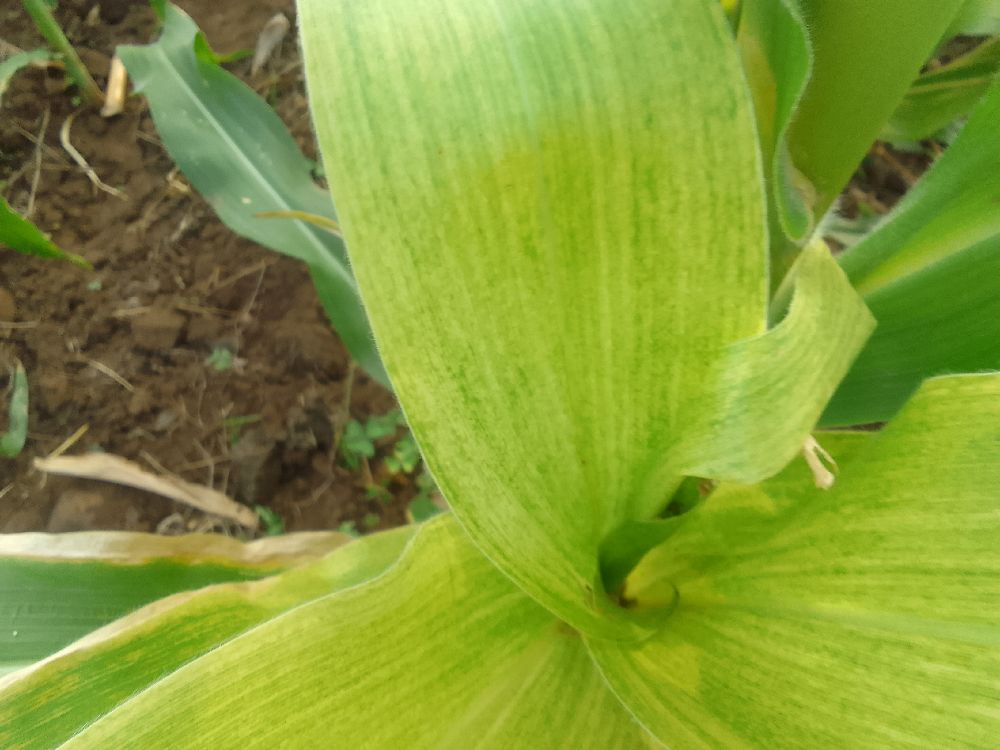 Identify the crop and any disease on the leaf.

maize, maize lethal necrosis
